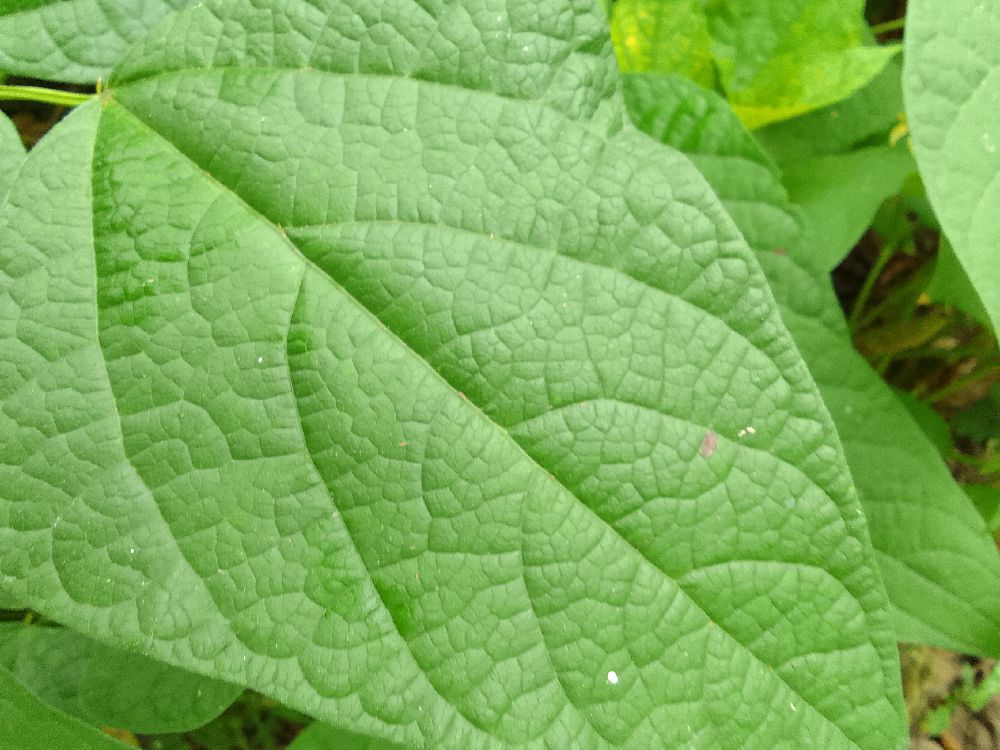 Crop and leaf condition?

common bean, healthy
